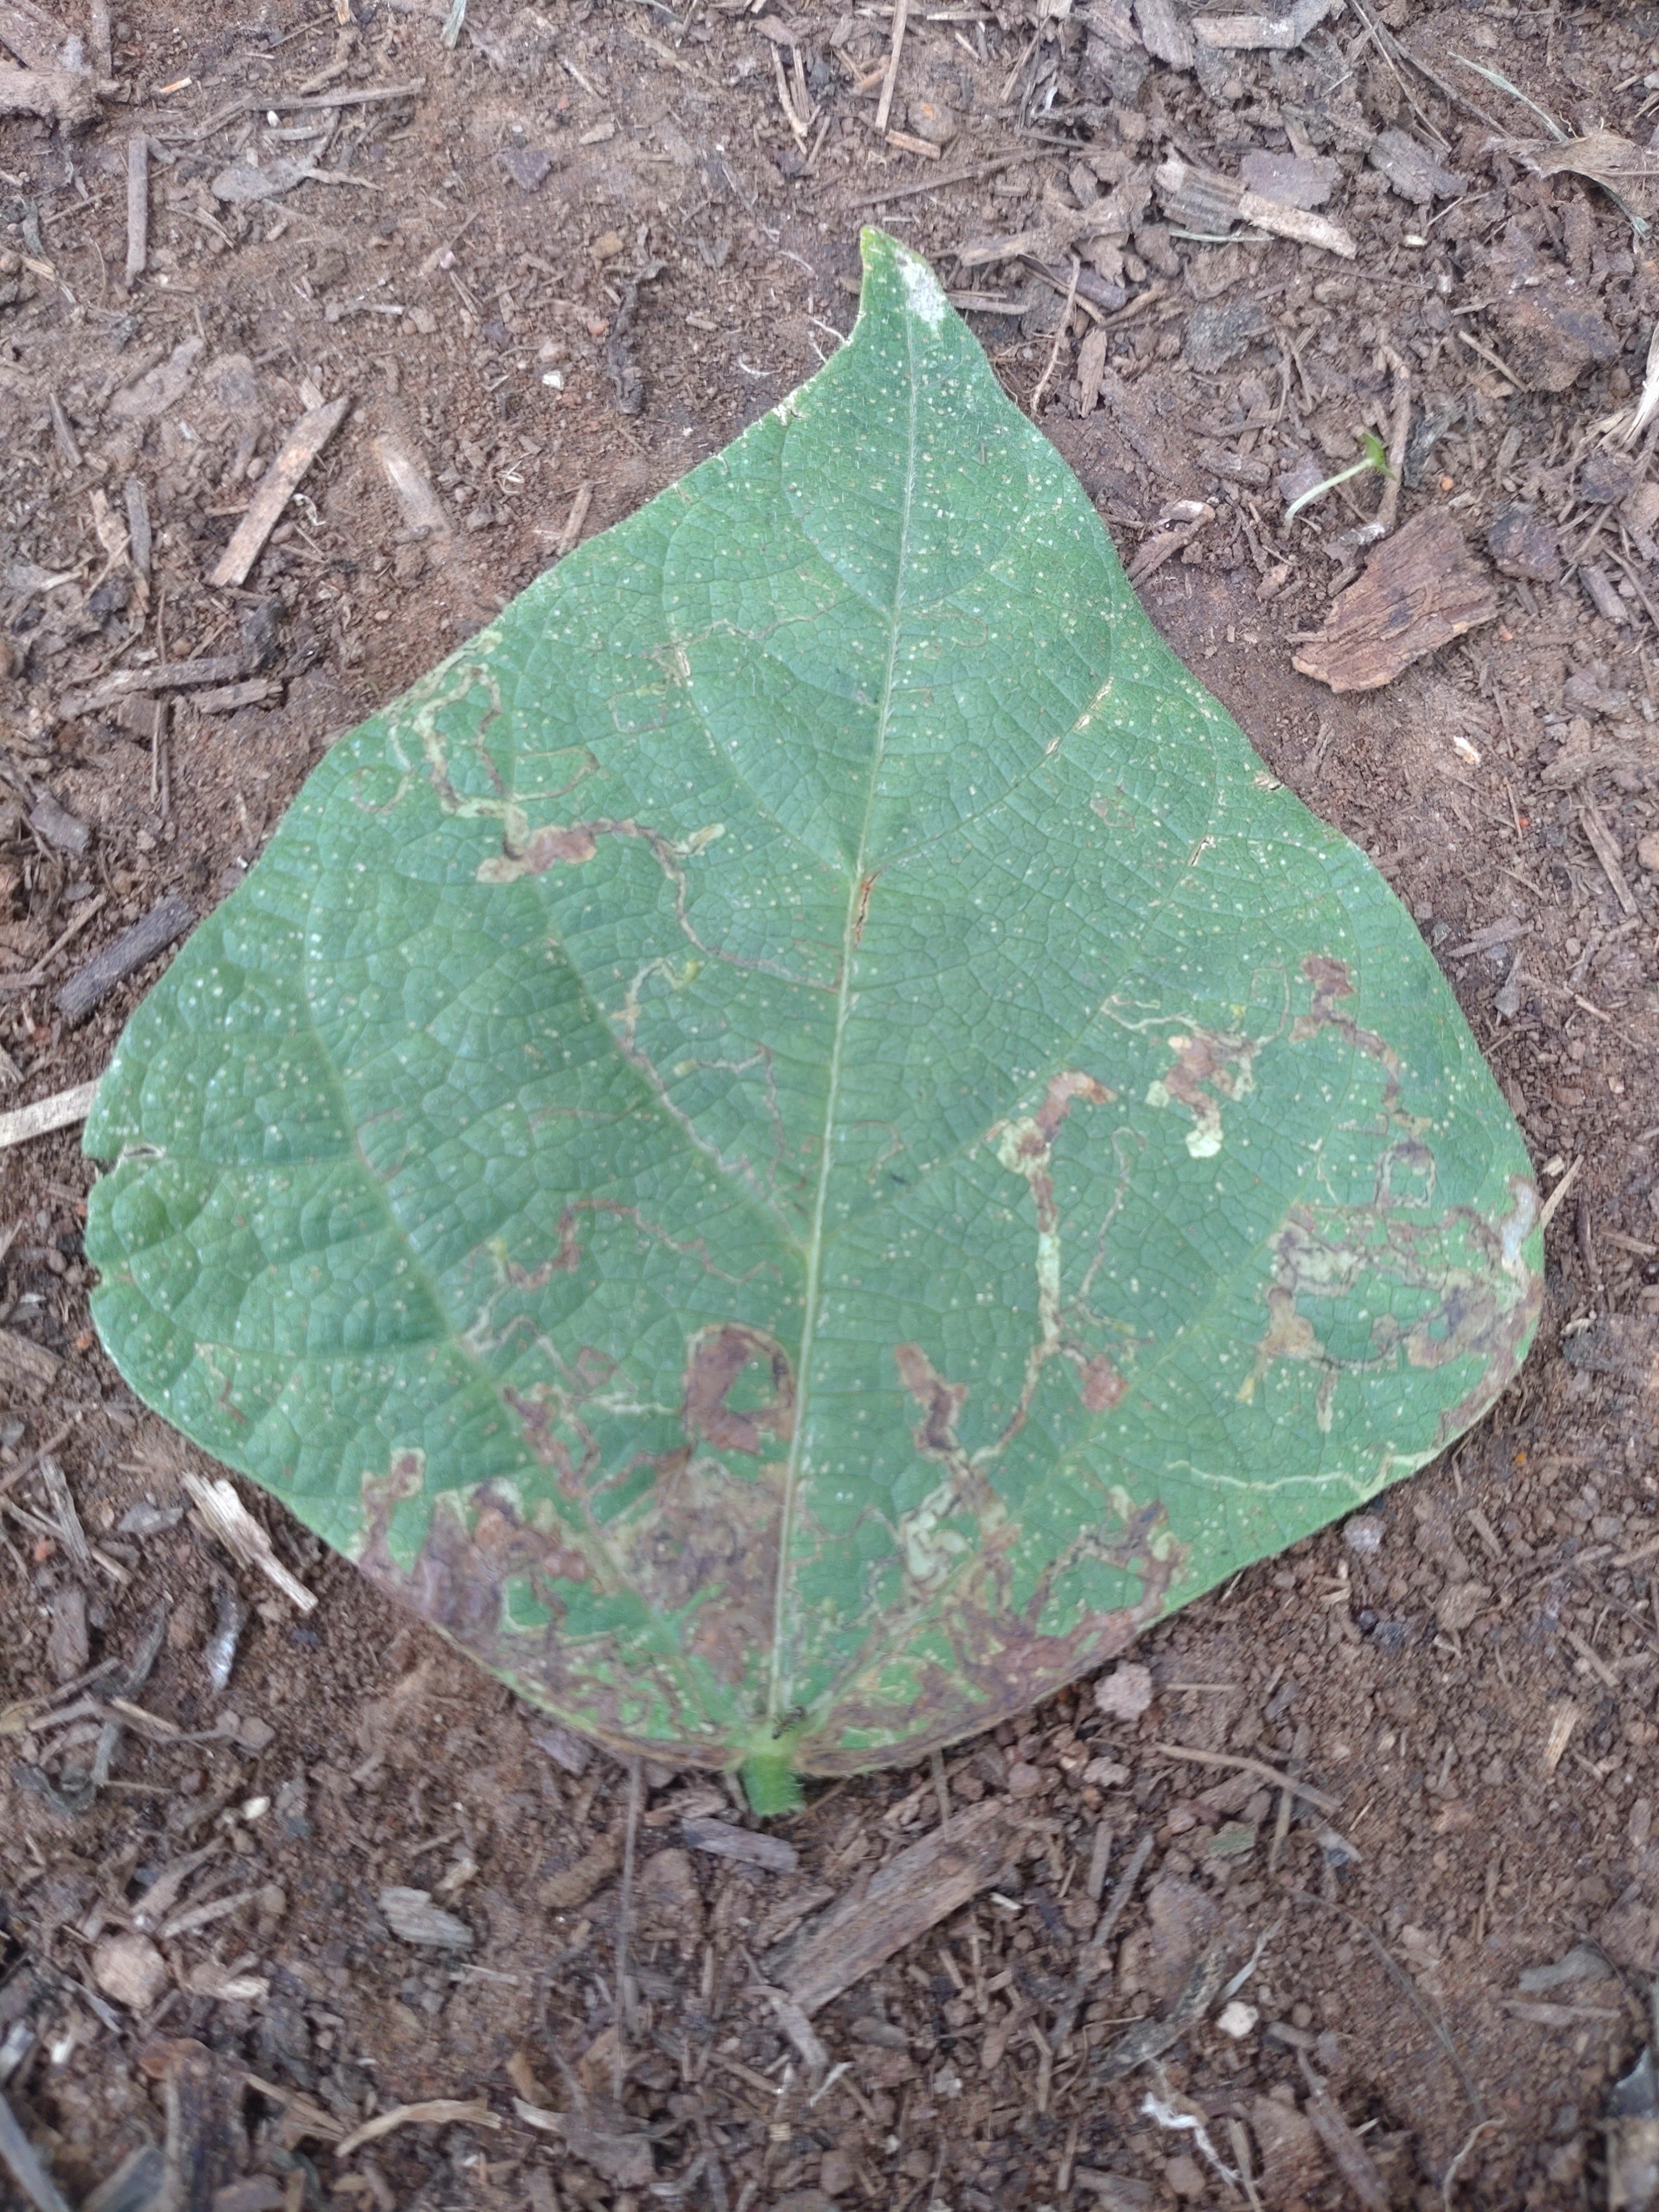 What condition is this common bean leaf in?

anthracnose
